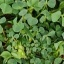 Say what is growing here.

unstructured weed
